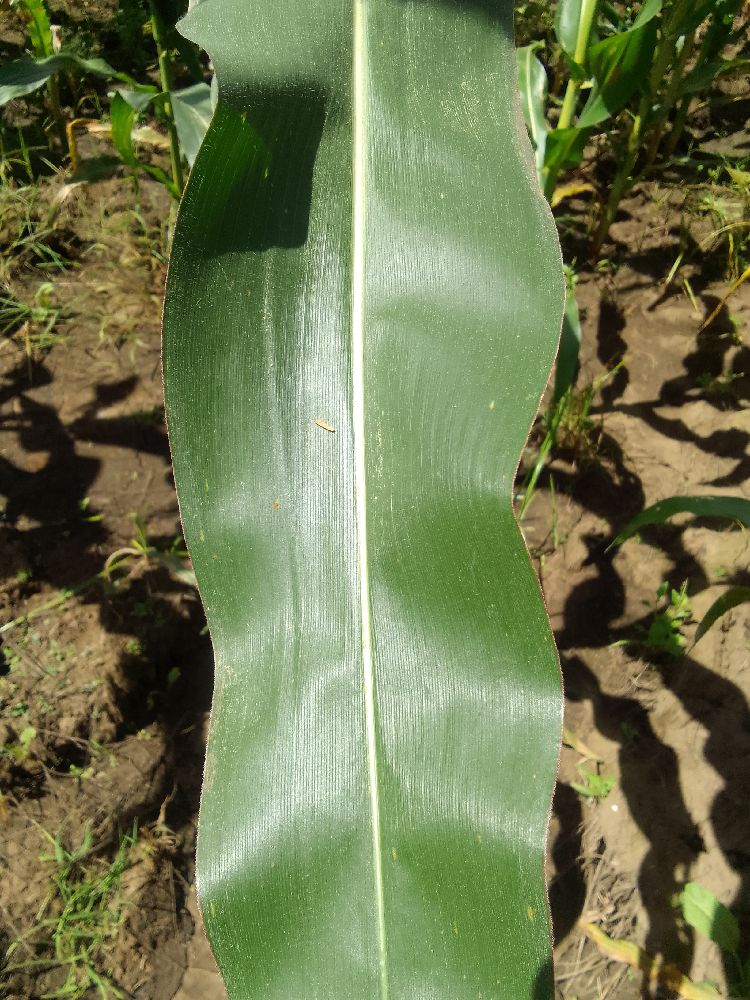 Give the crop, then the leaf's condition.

maize, healthy
